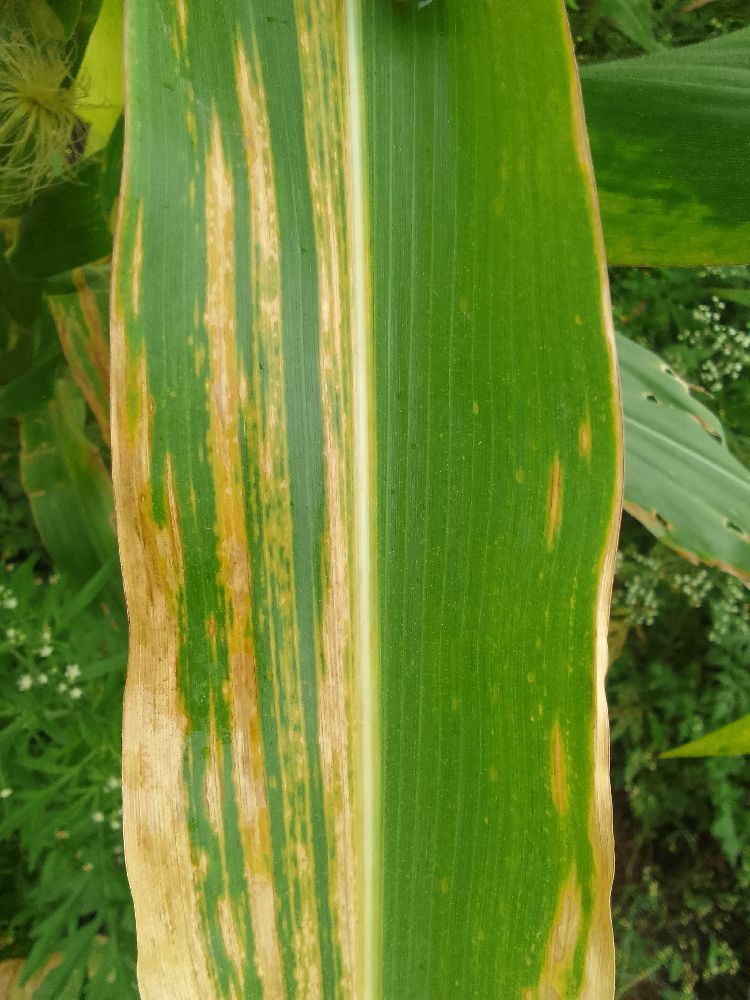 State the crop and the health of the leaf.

maize, maize lethal necrosis
